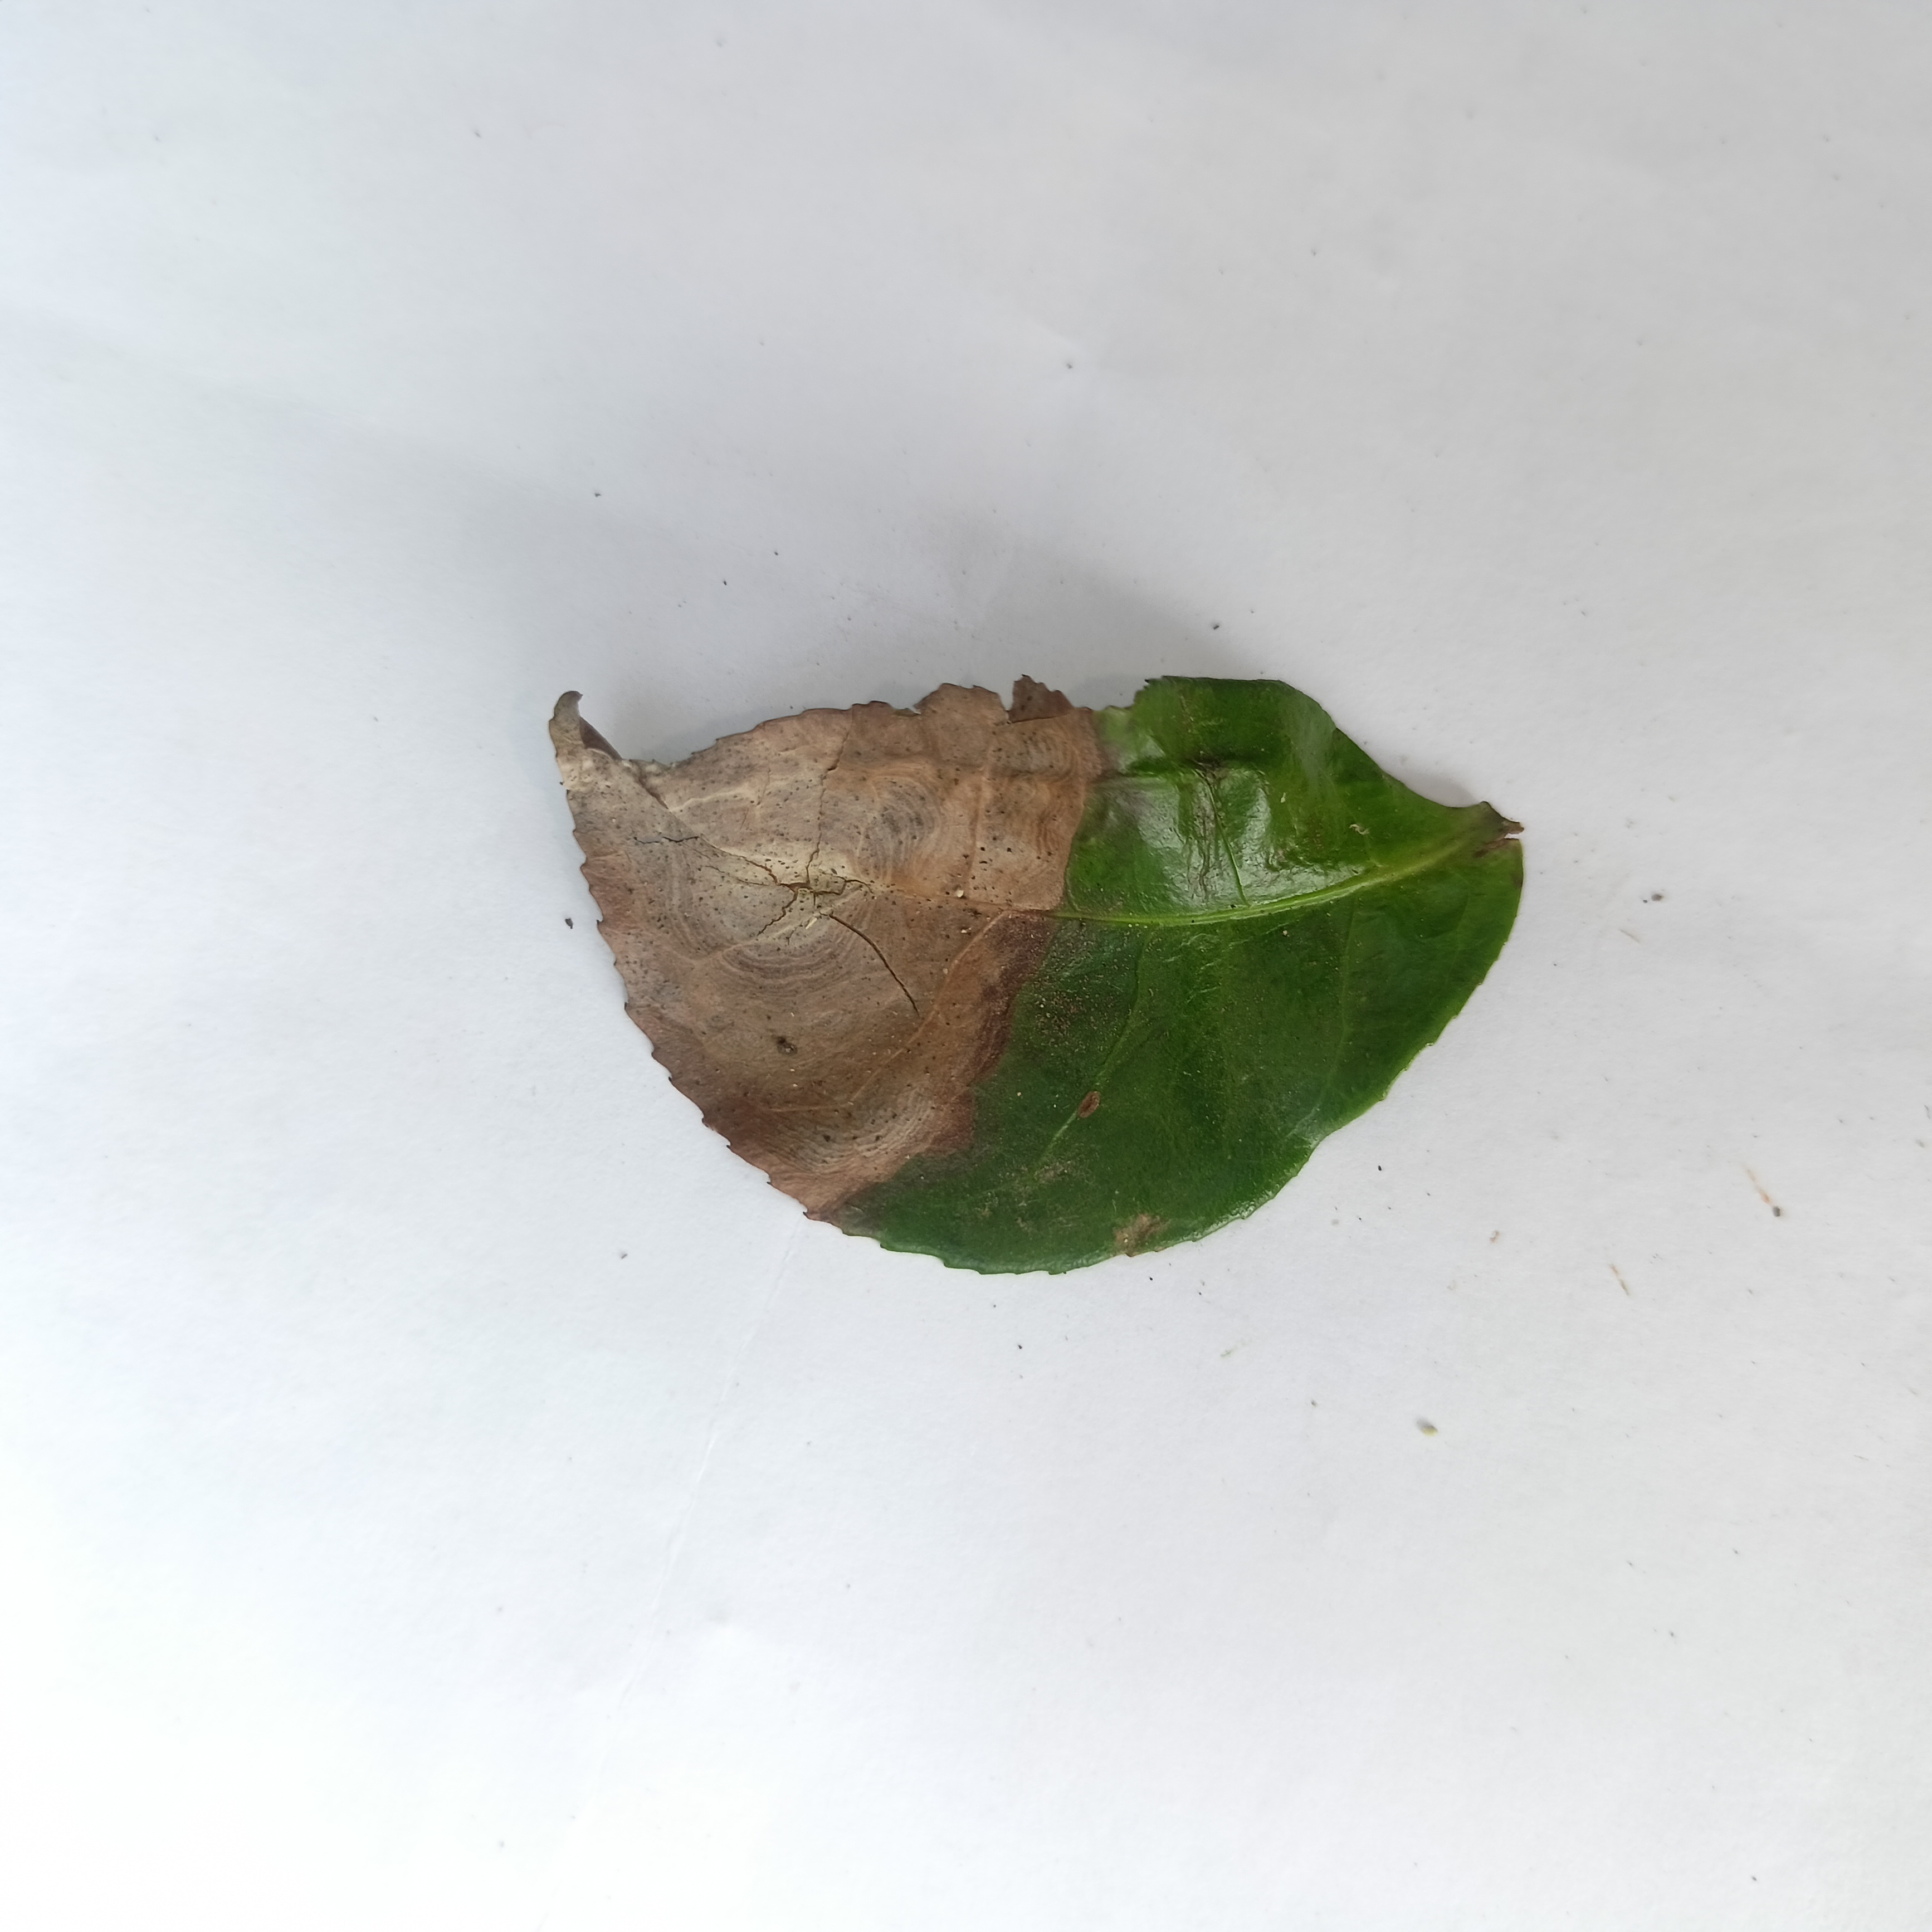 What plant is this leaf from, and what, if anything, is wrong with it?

tea, brown blight
